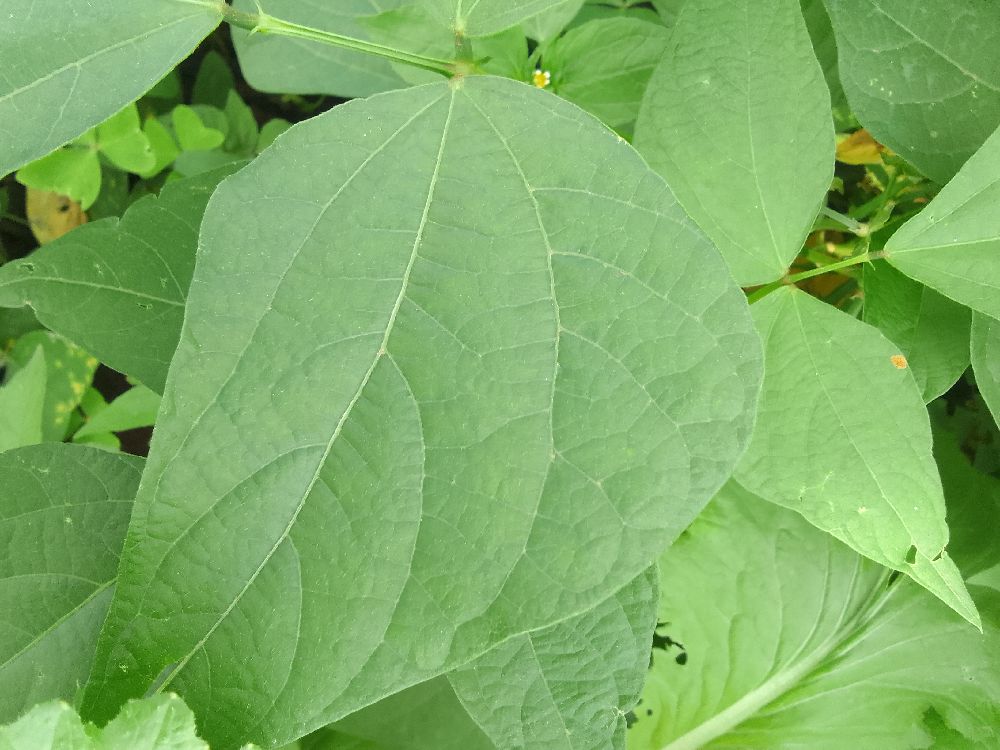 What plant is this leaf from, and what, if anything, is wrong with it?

common bean, healthy
